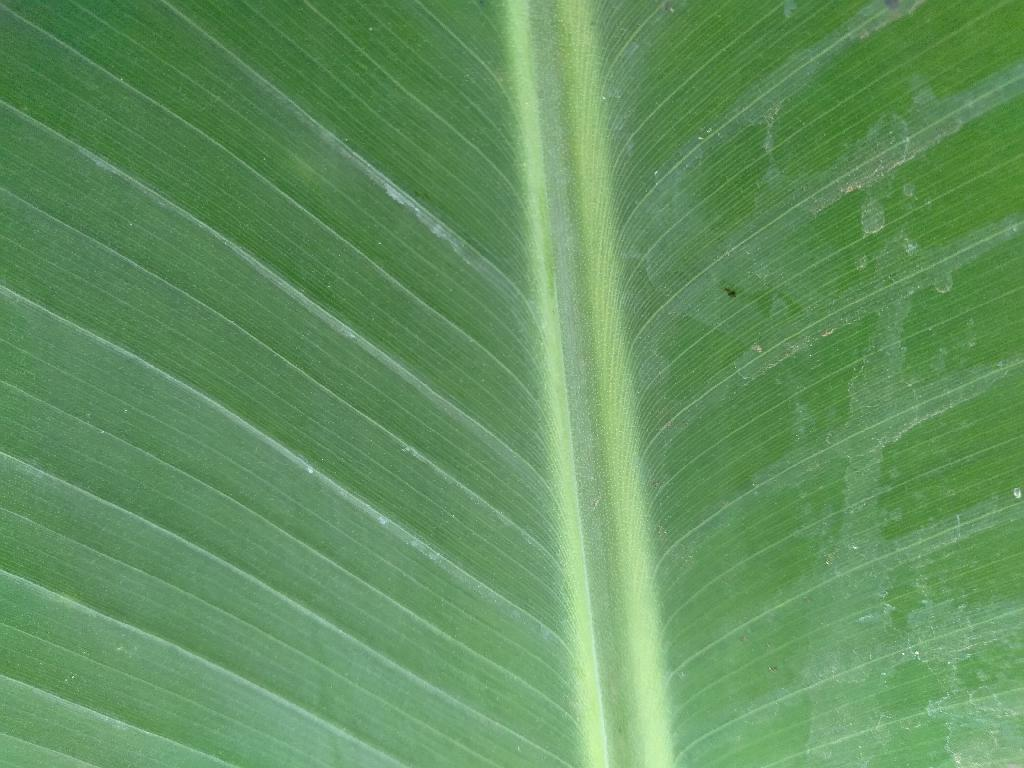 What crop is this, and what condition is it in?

banana, healthy
